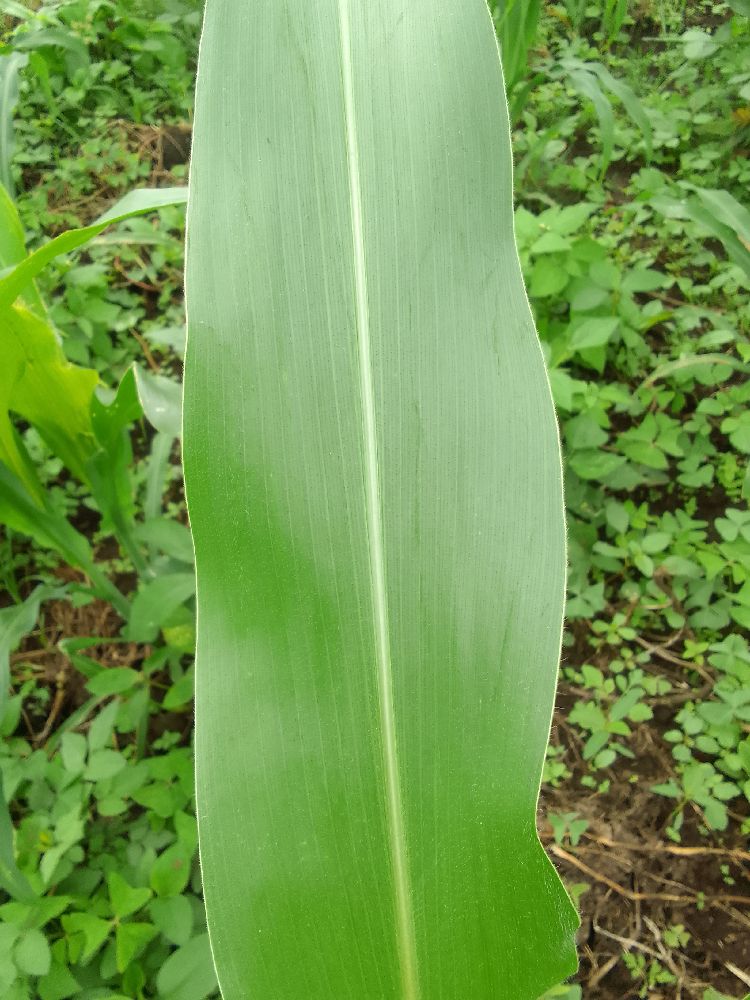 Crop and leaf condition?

maize, healthy
